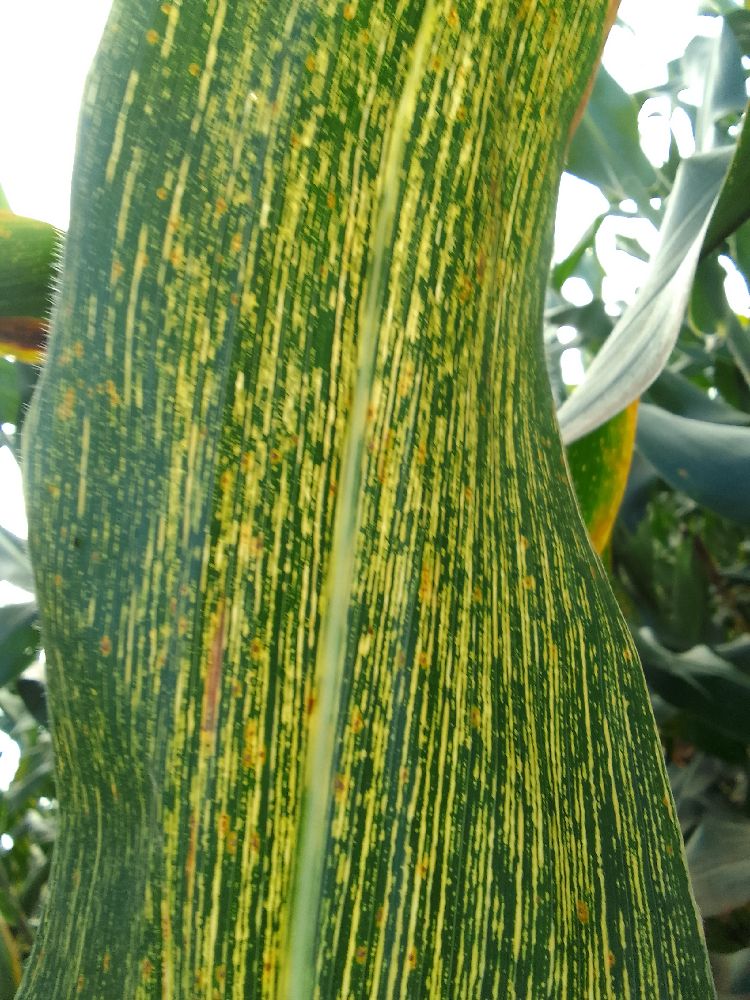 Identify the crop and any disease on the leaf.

maize, maize streak virus
